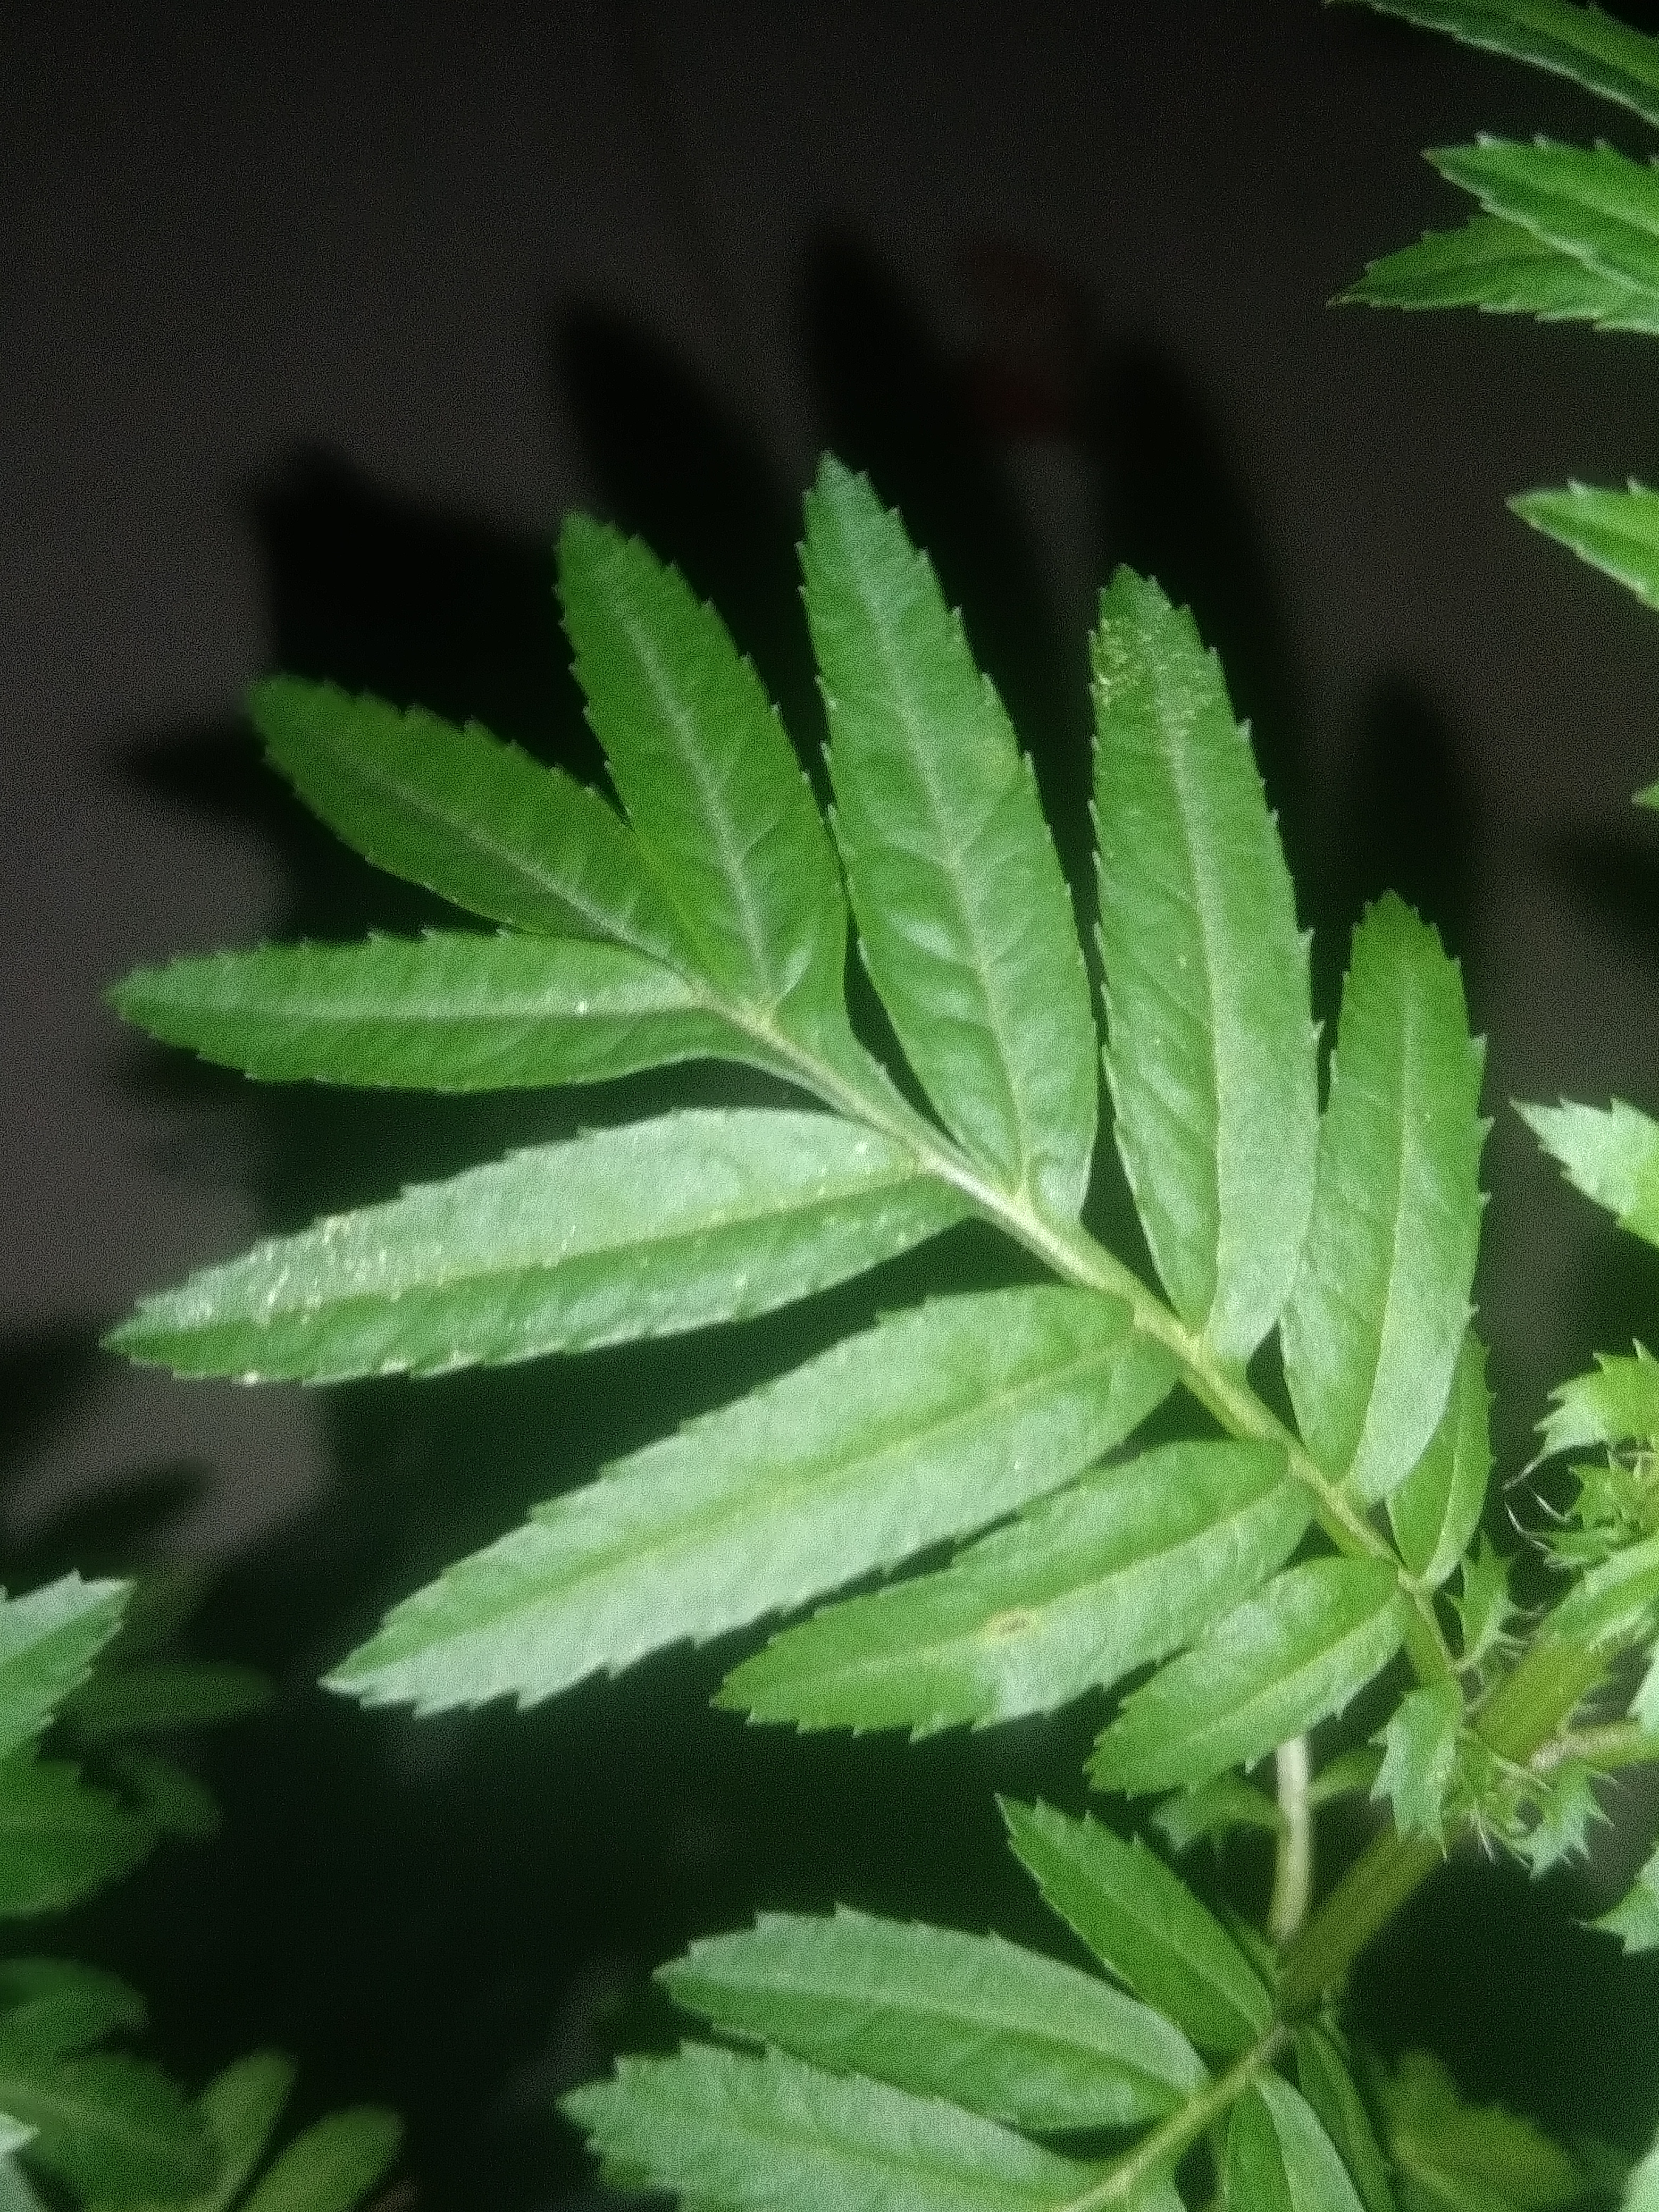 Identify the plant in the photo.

marigold
